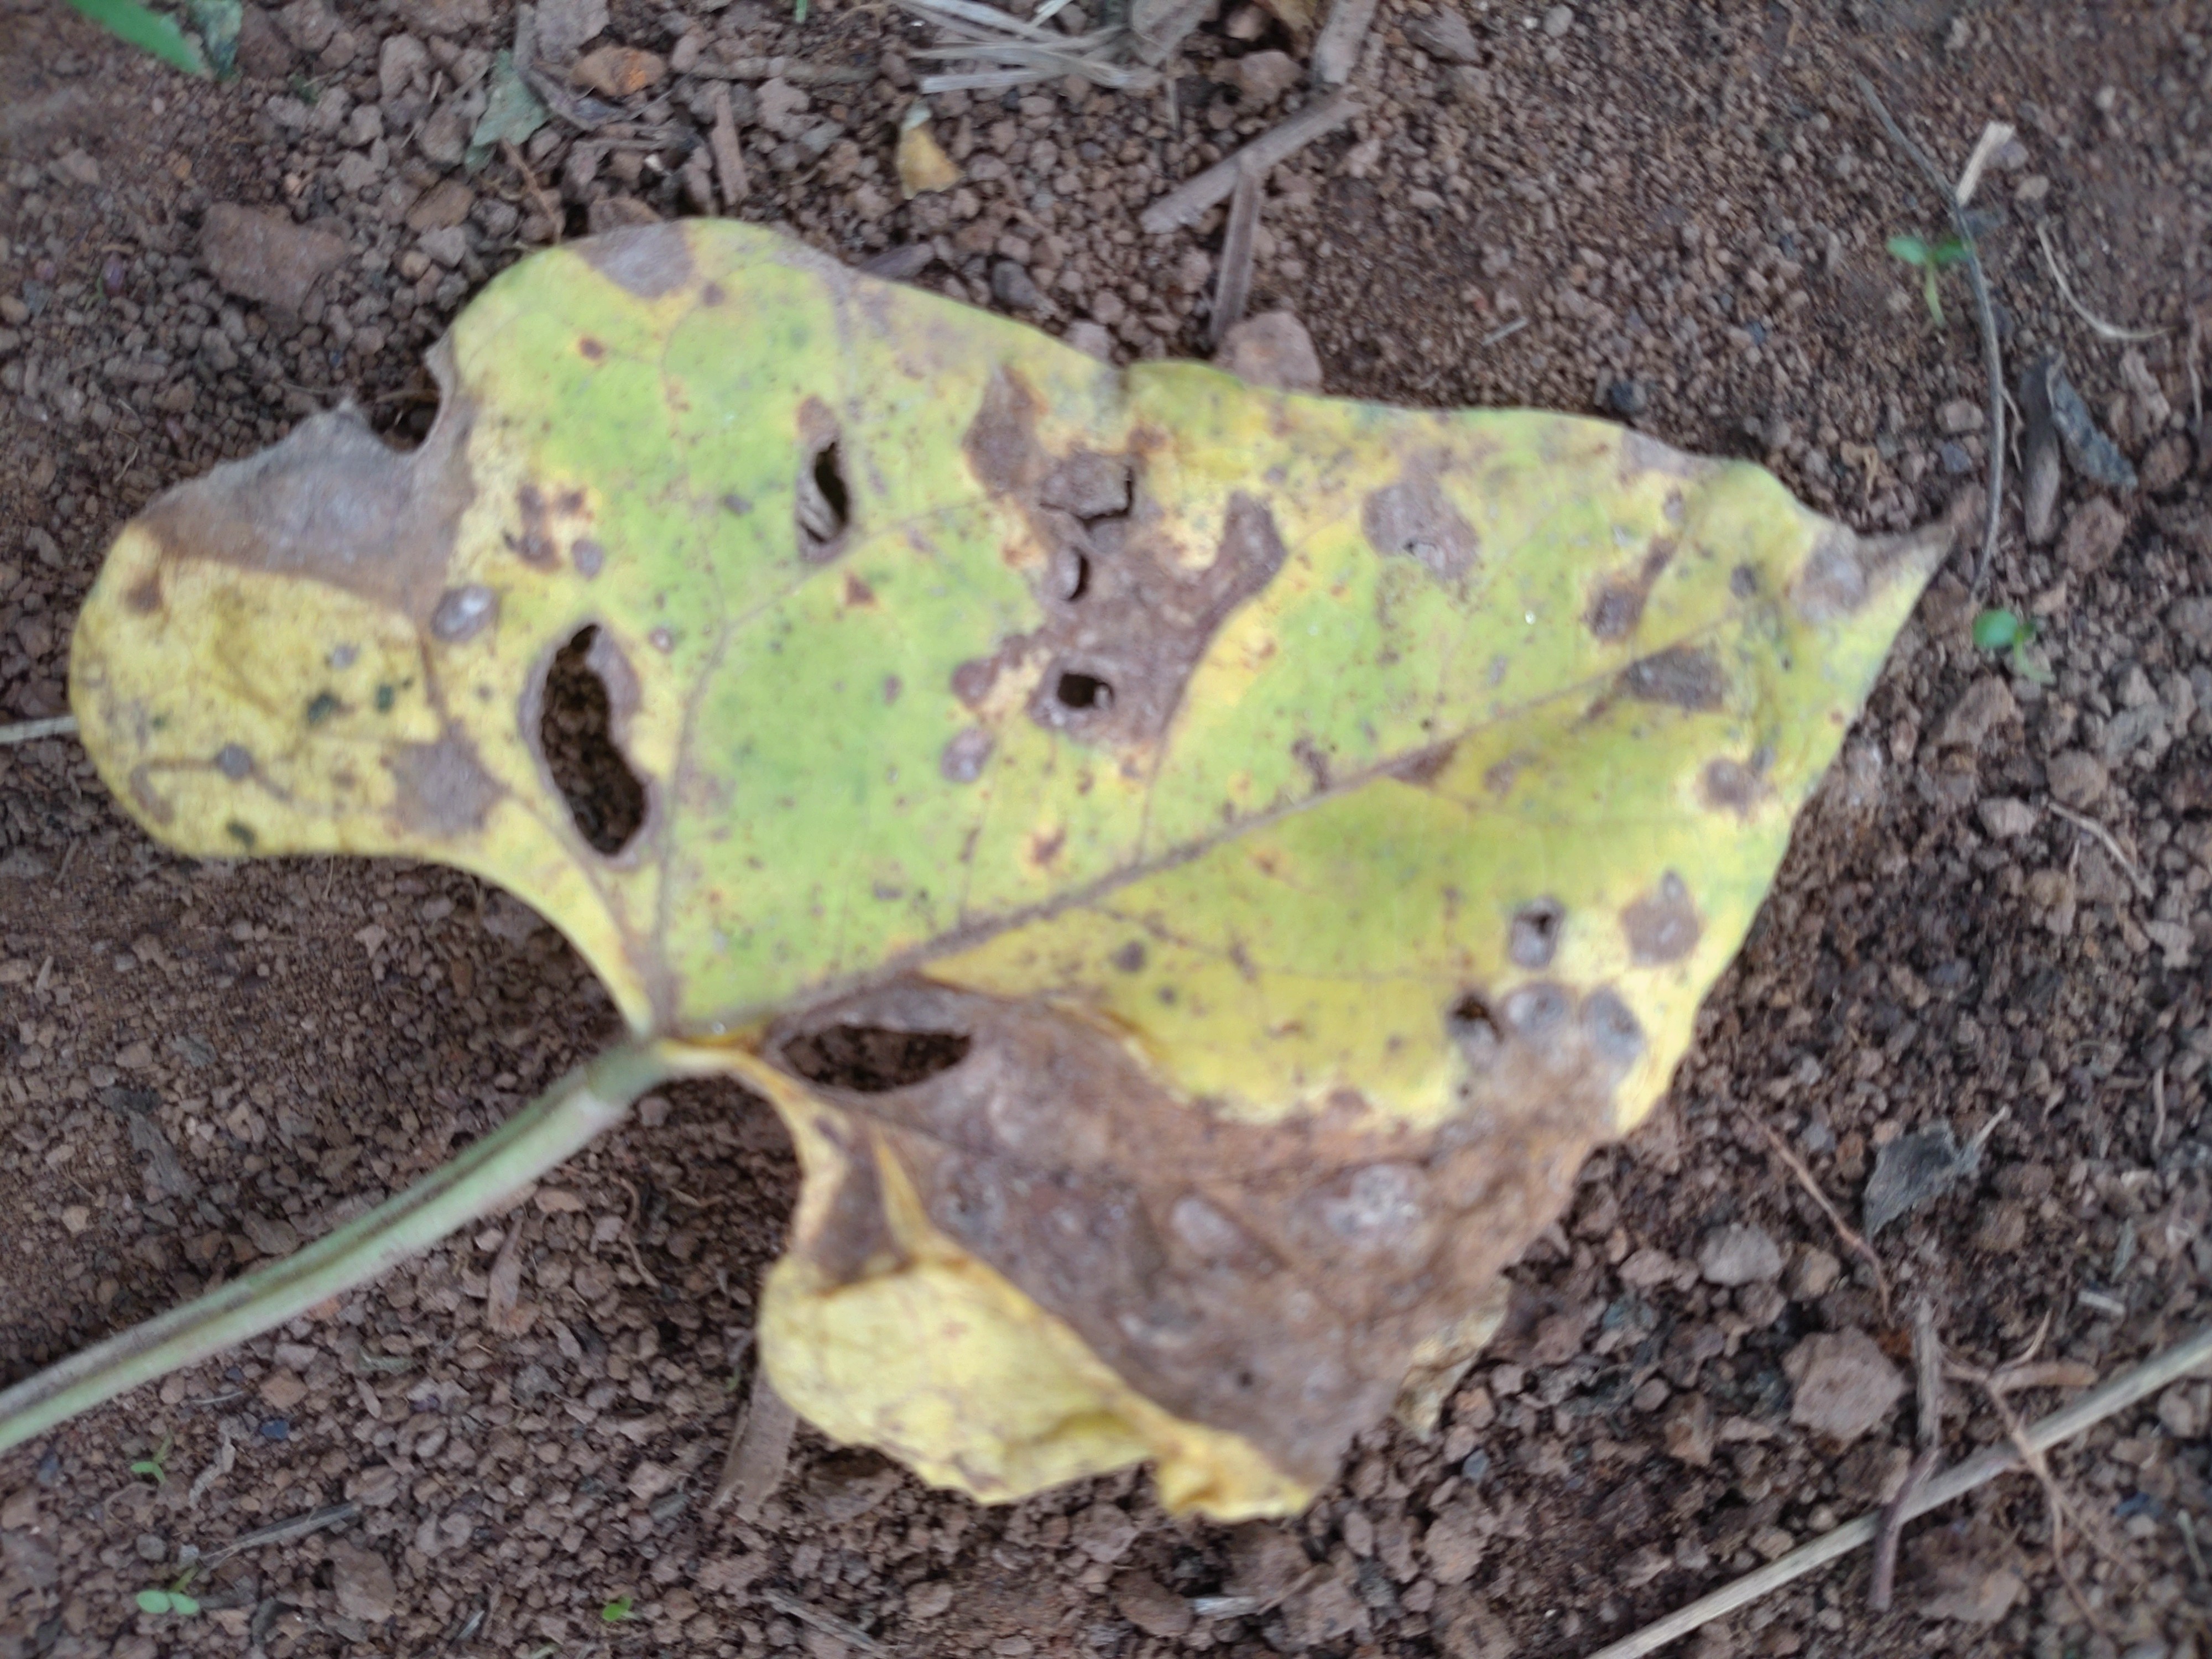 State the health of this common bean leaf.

anthracnose
